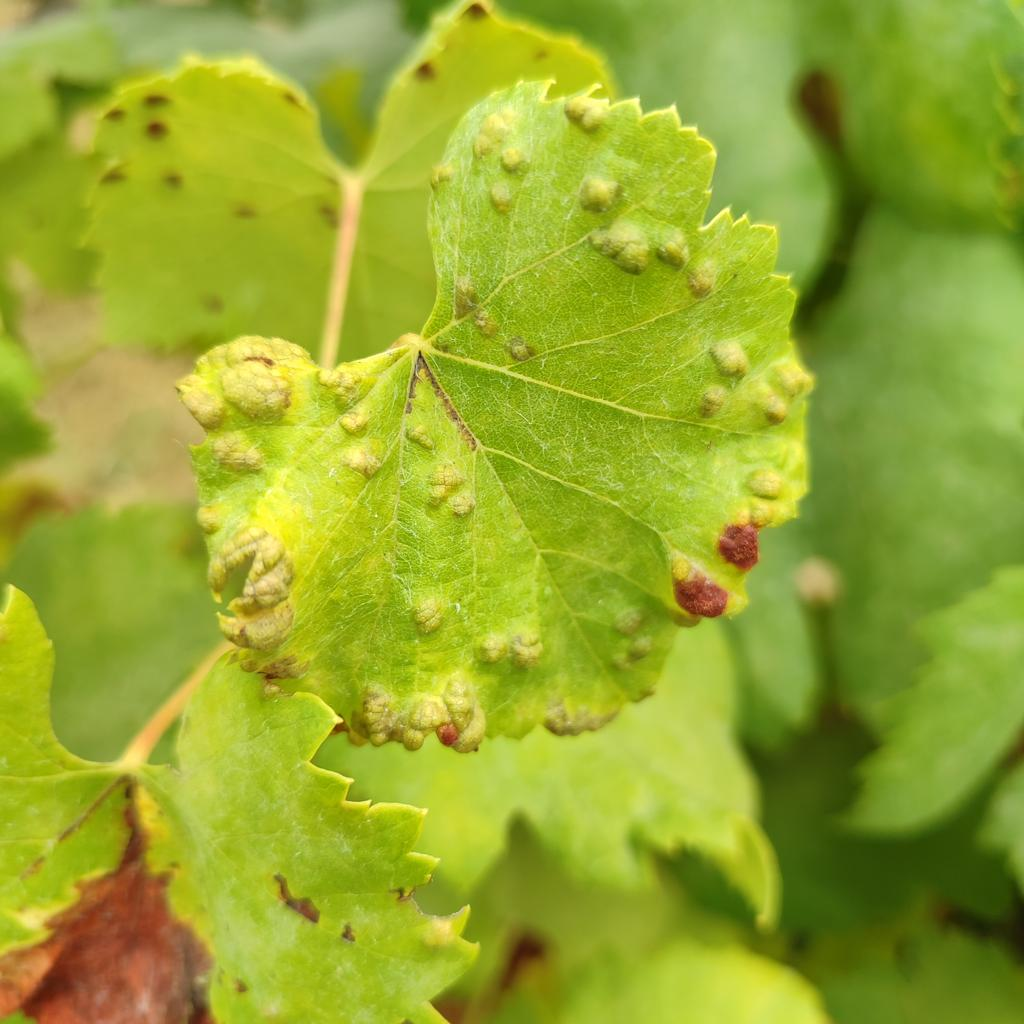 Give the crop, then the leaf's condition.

grapevine, erineum mite
